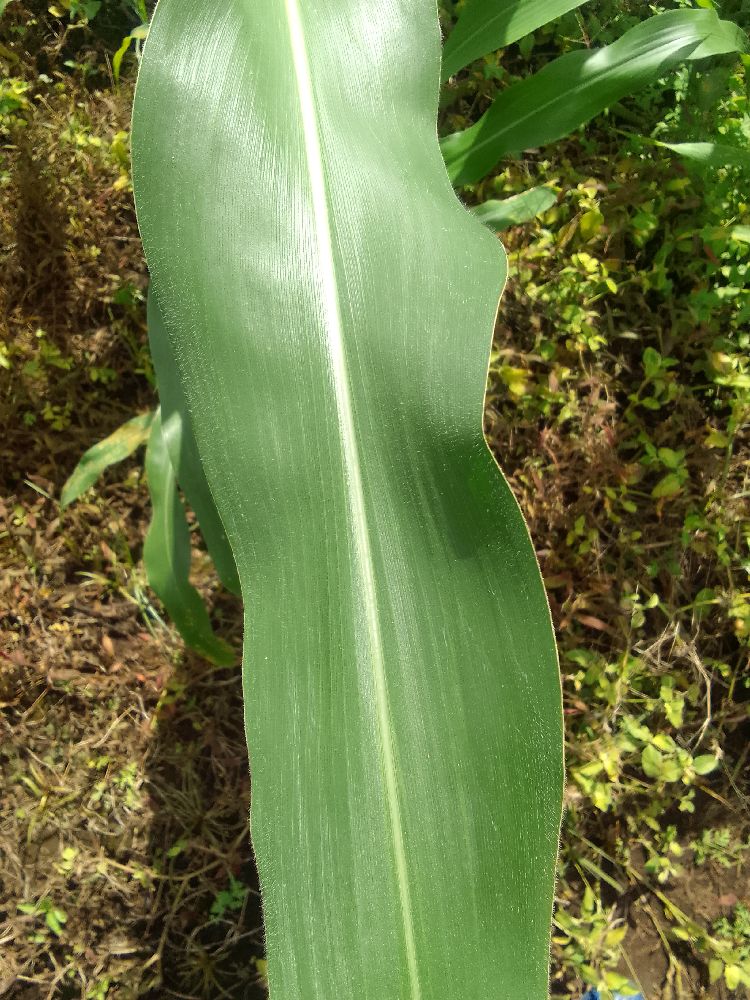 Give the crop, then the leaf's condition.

maize, healthy
